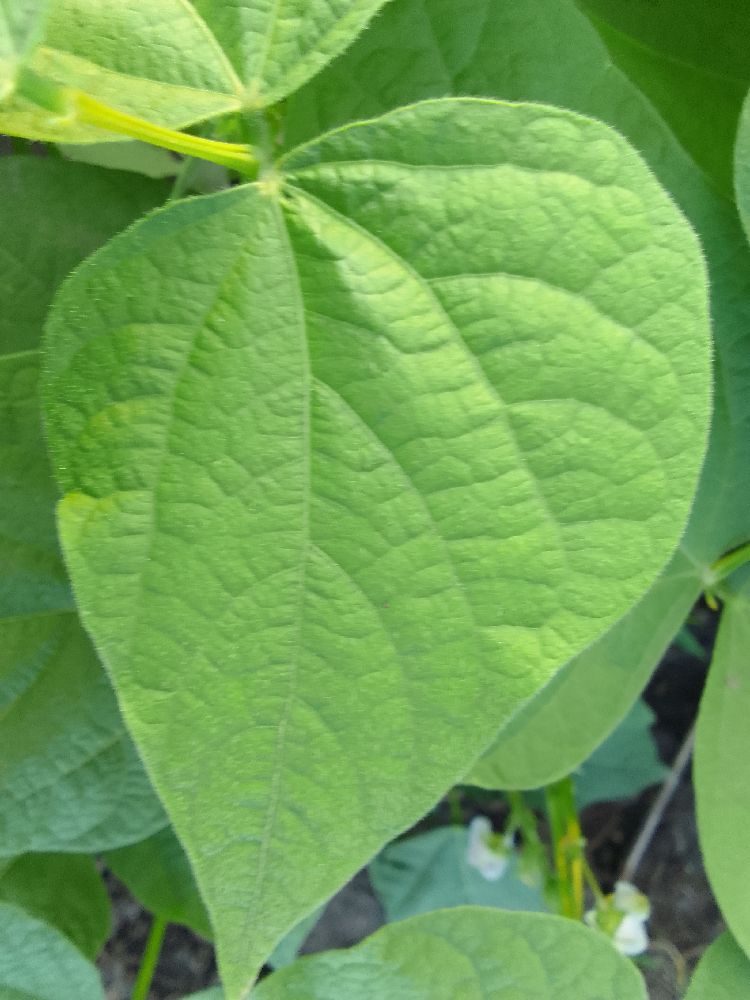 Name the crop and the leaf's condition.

common bean, healthy
